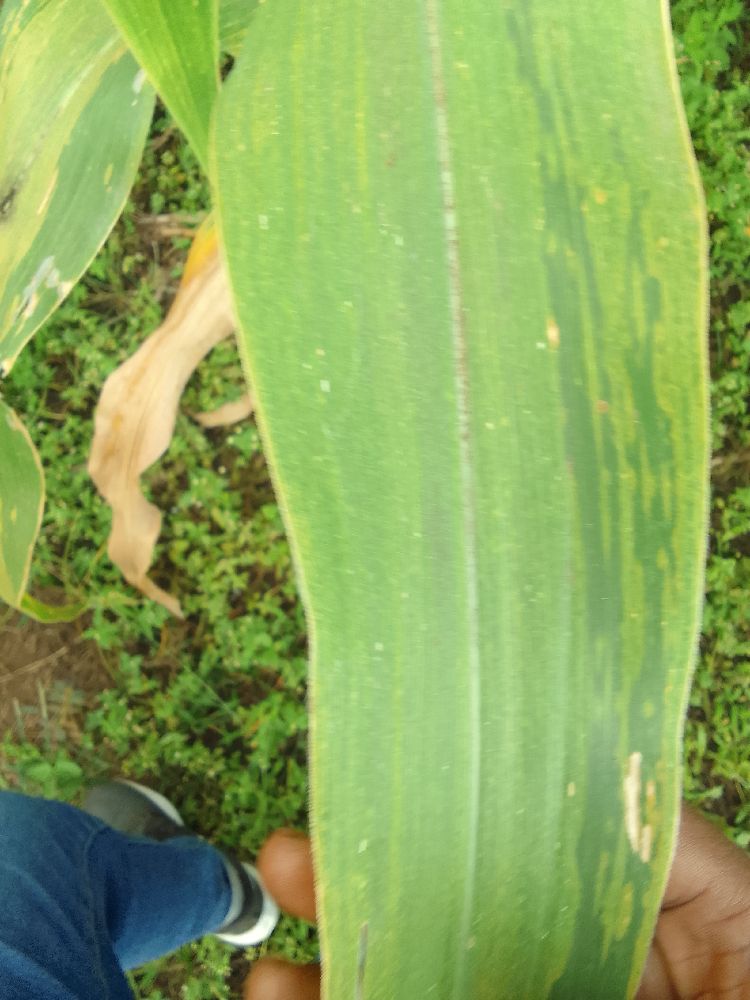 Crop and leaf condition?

maize, maize lethal necrosis
